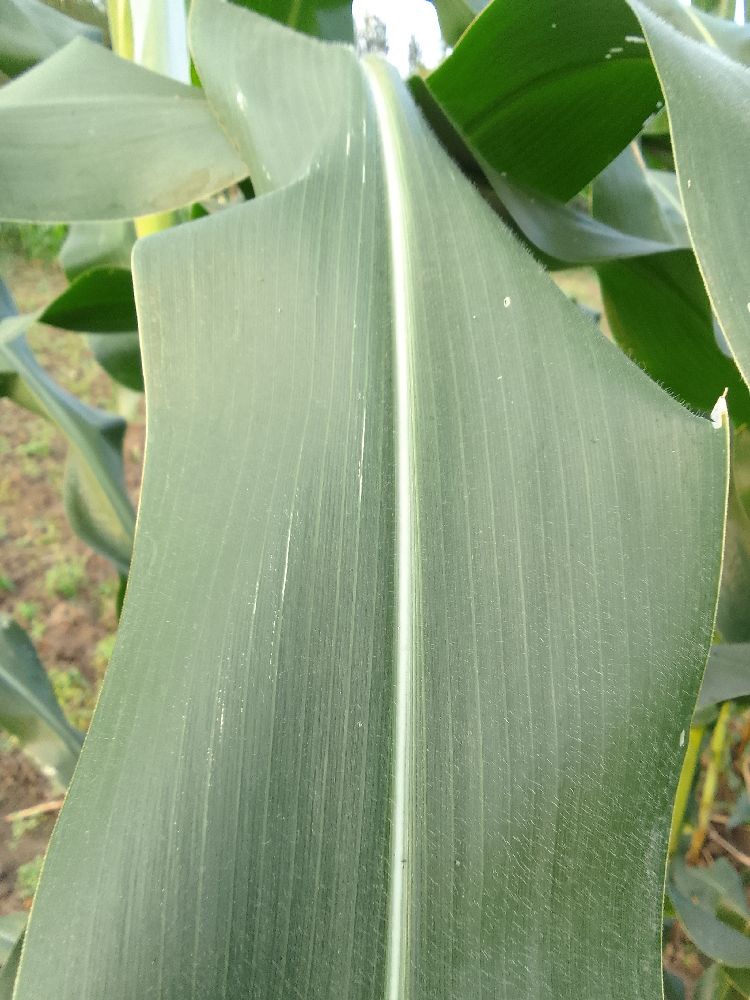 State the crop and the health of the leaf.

maize, healthy
